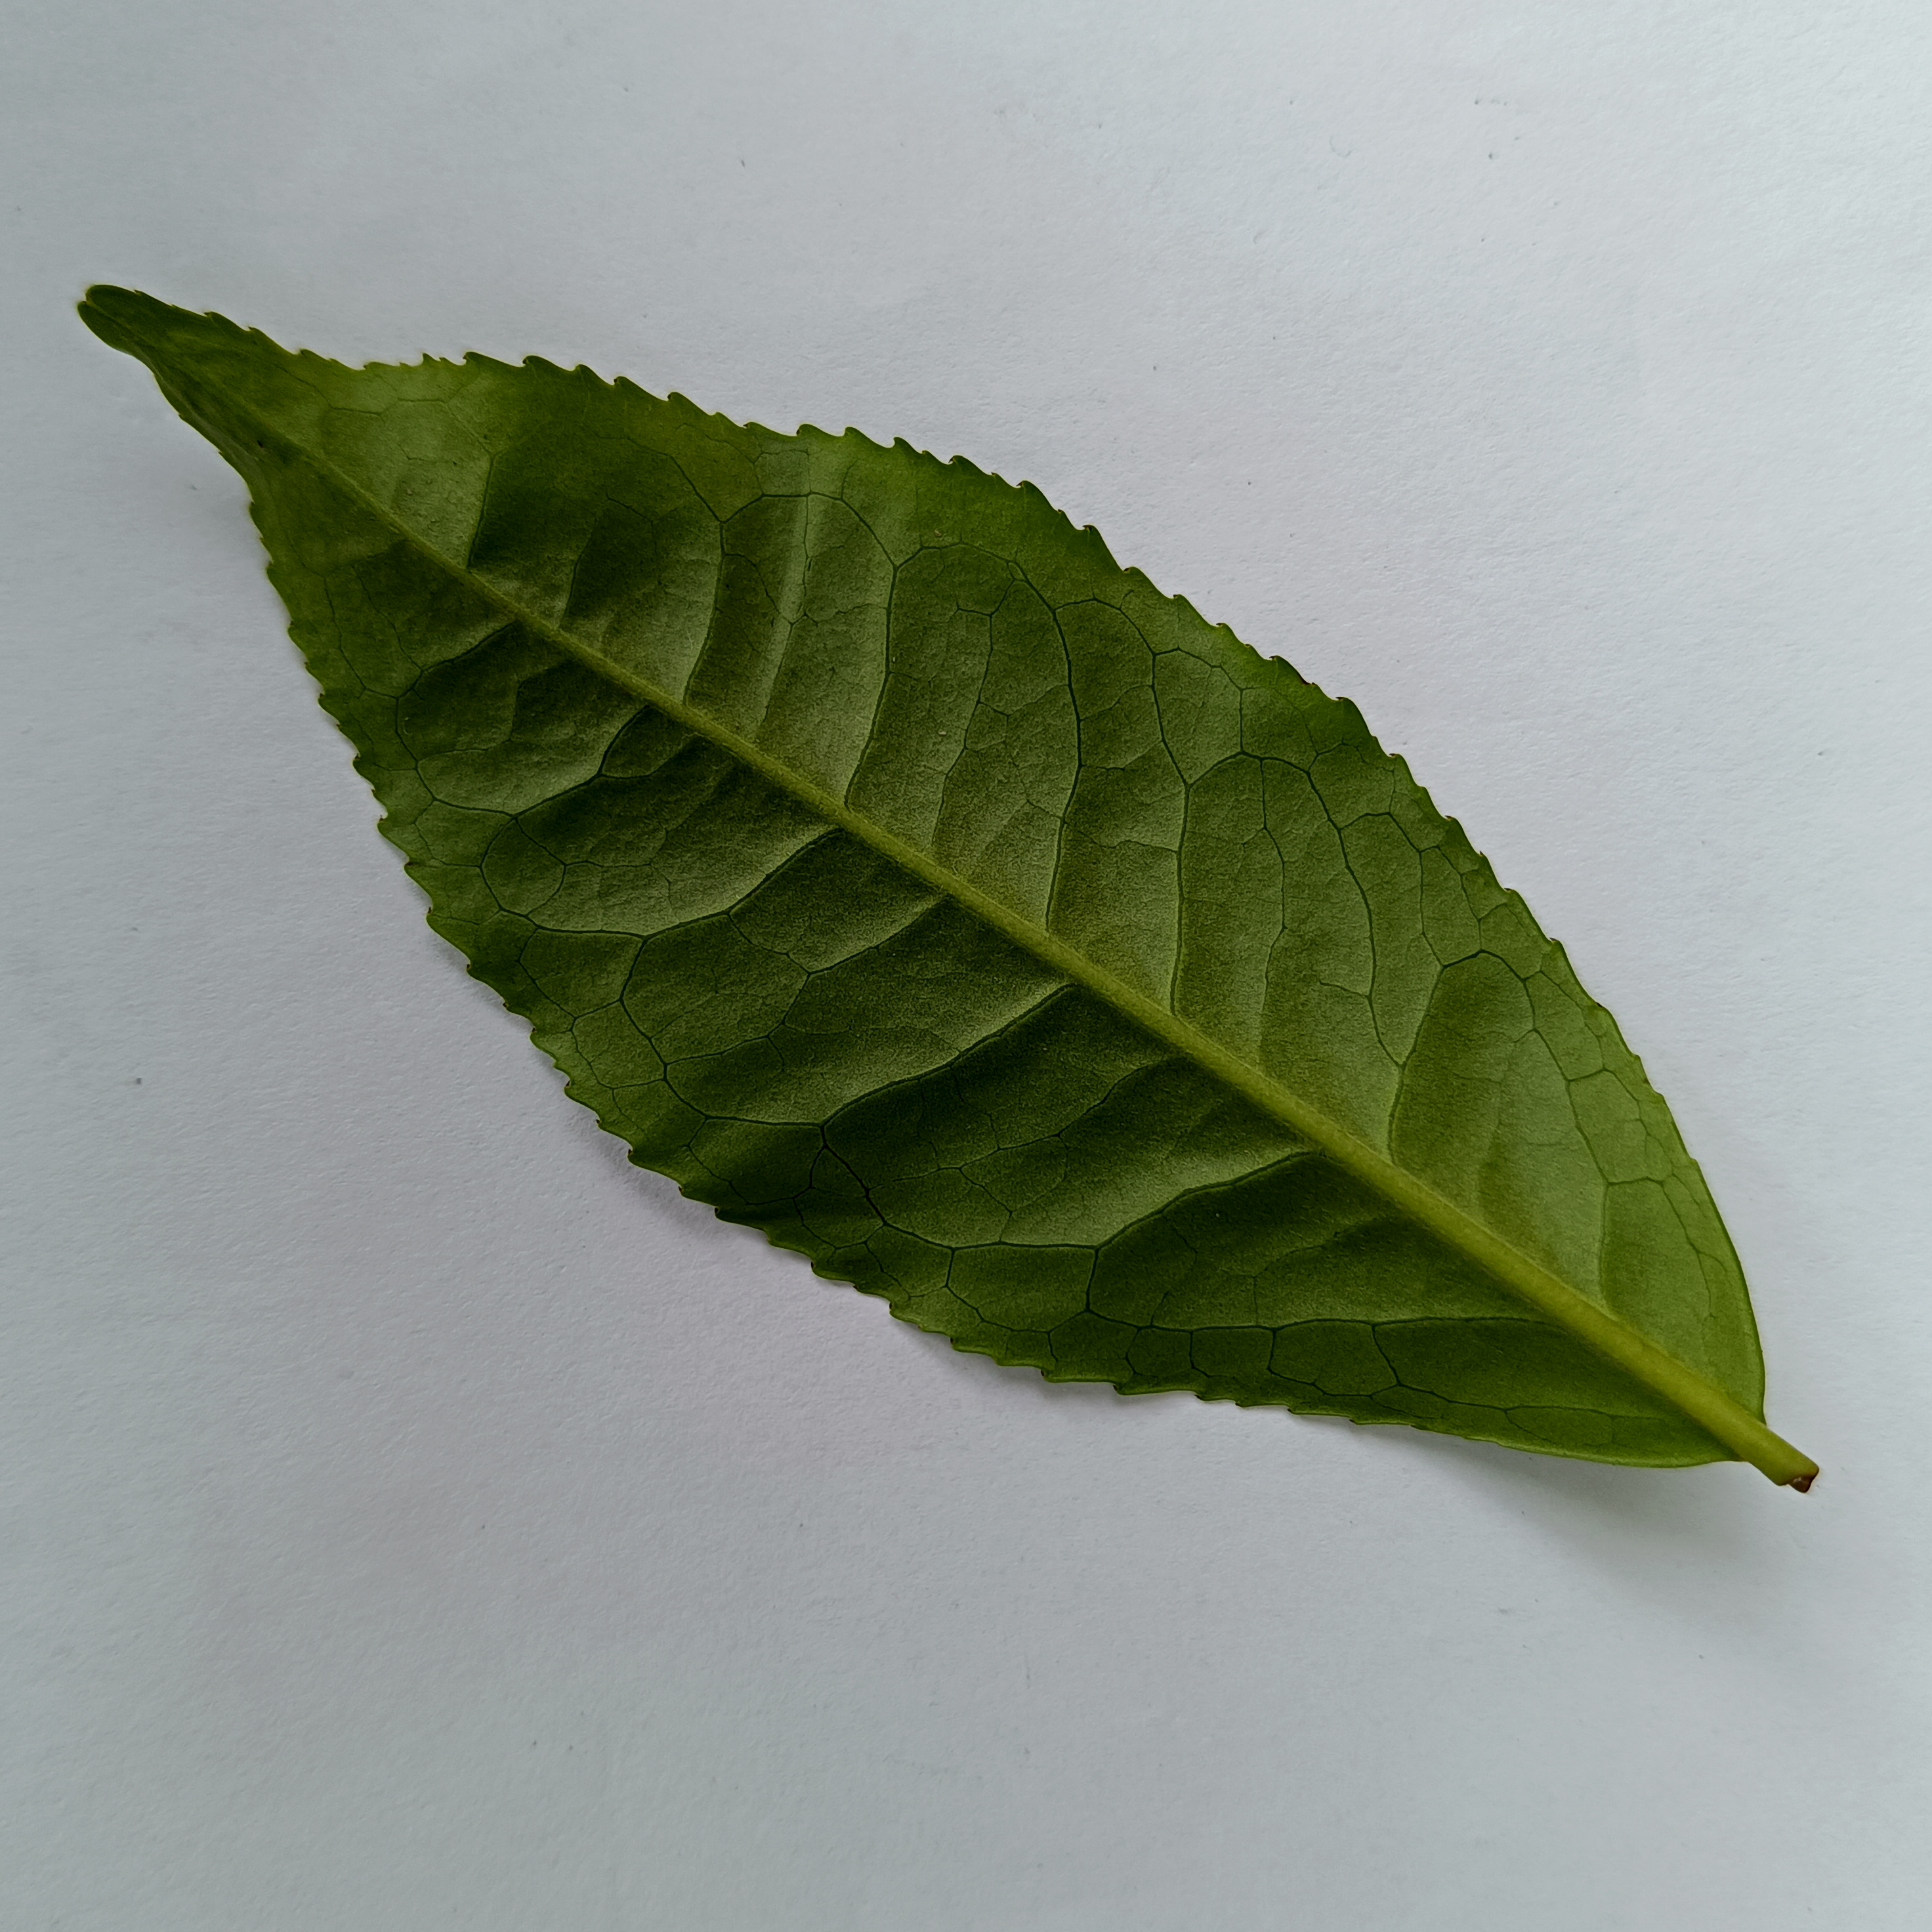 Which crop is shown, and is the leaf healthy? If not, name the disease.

tea, healthy
